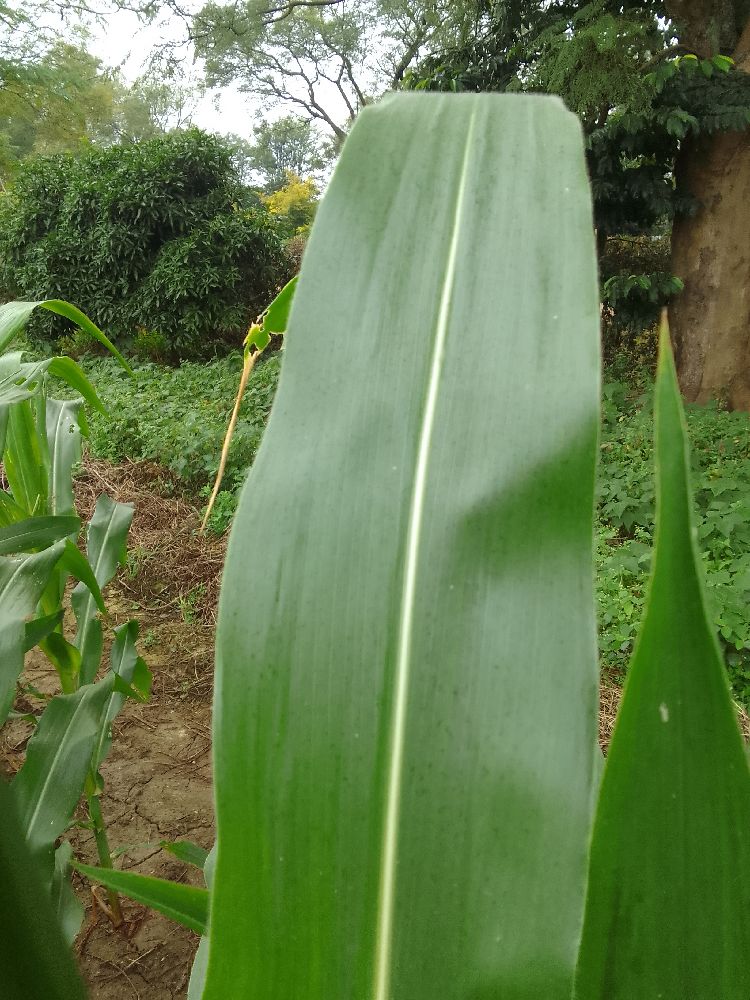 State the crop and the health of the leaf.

maize, healthy
